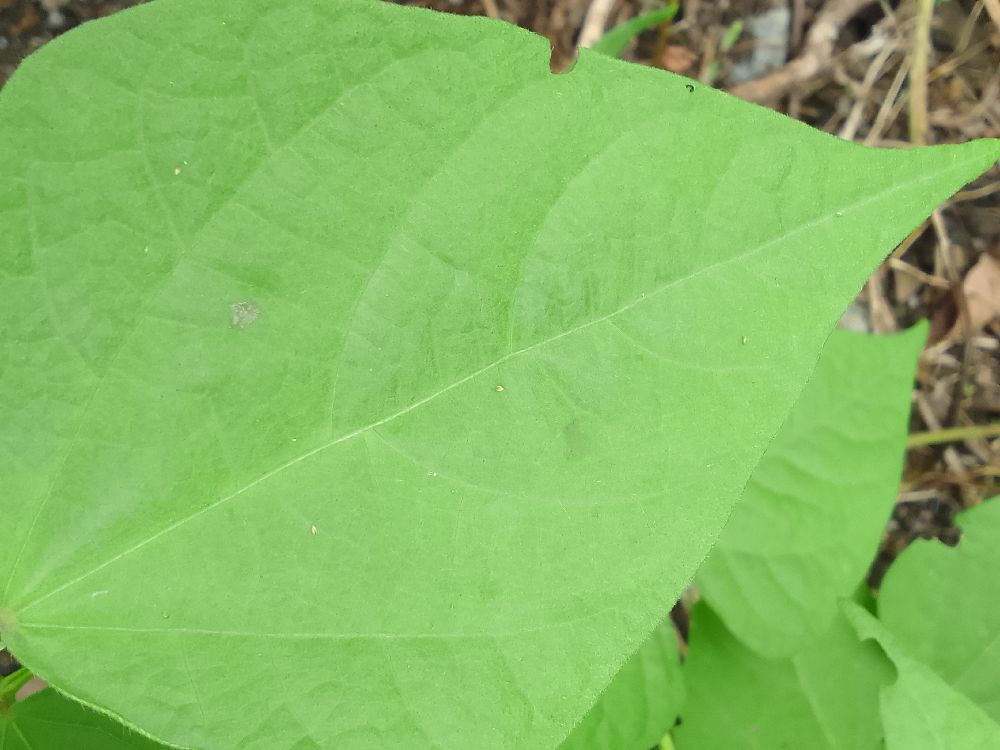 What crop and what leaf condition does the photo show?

common bean, healthy
